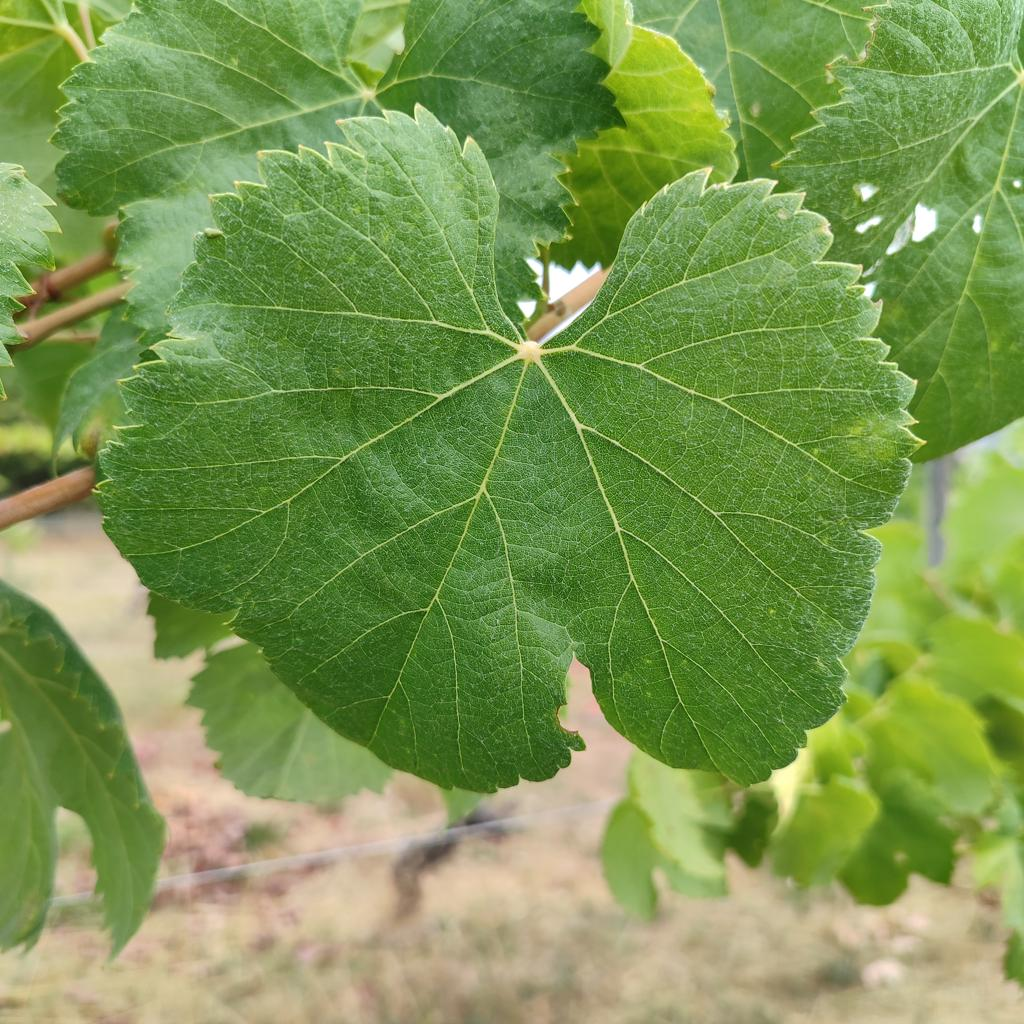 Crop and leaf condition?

grapevine, healthy
